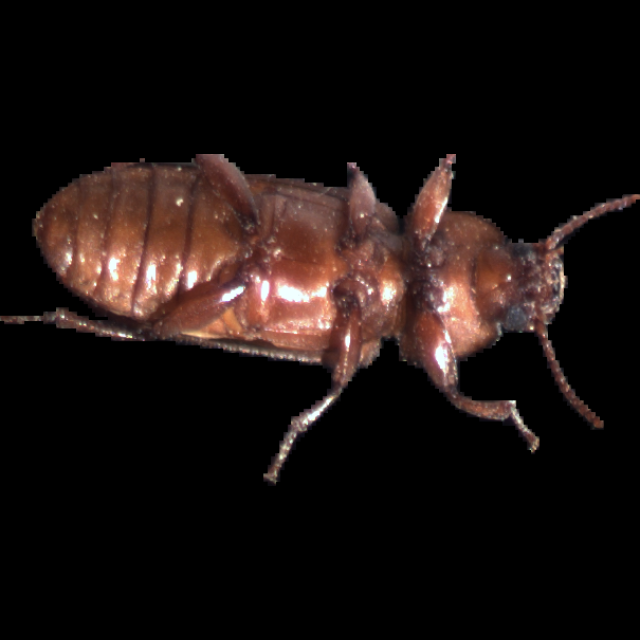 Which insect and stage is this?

mealworm beetle
